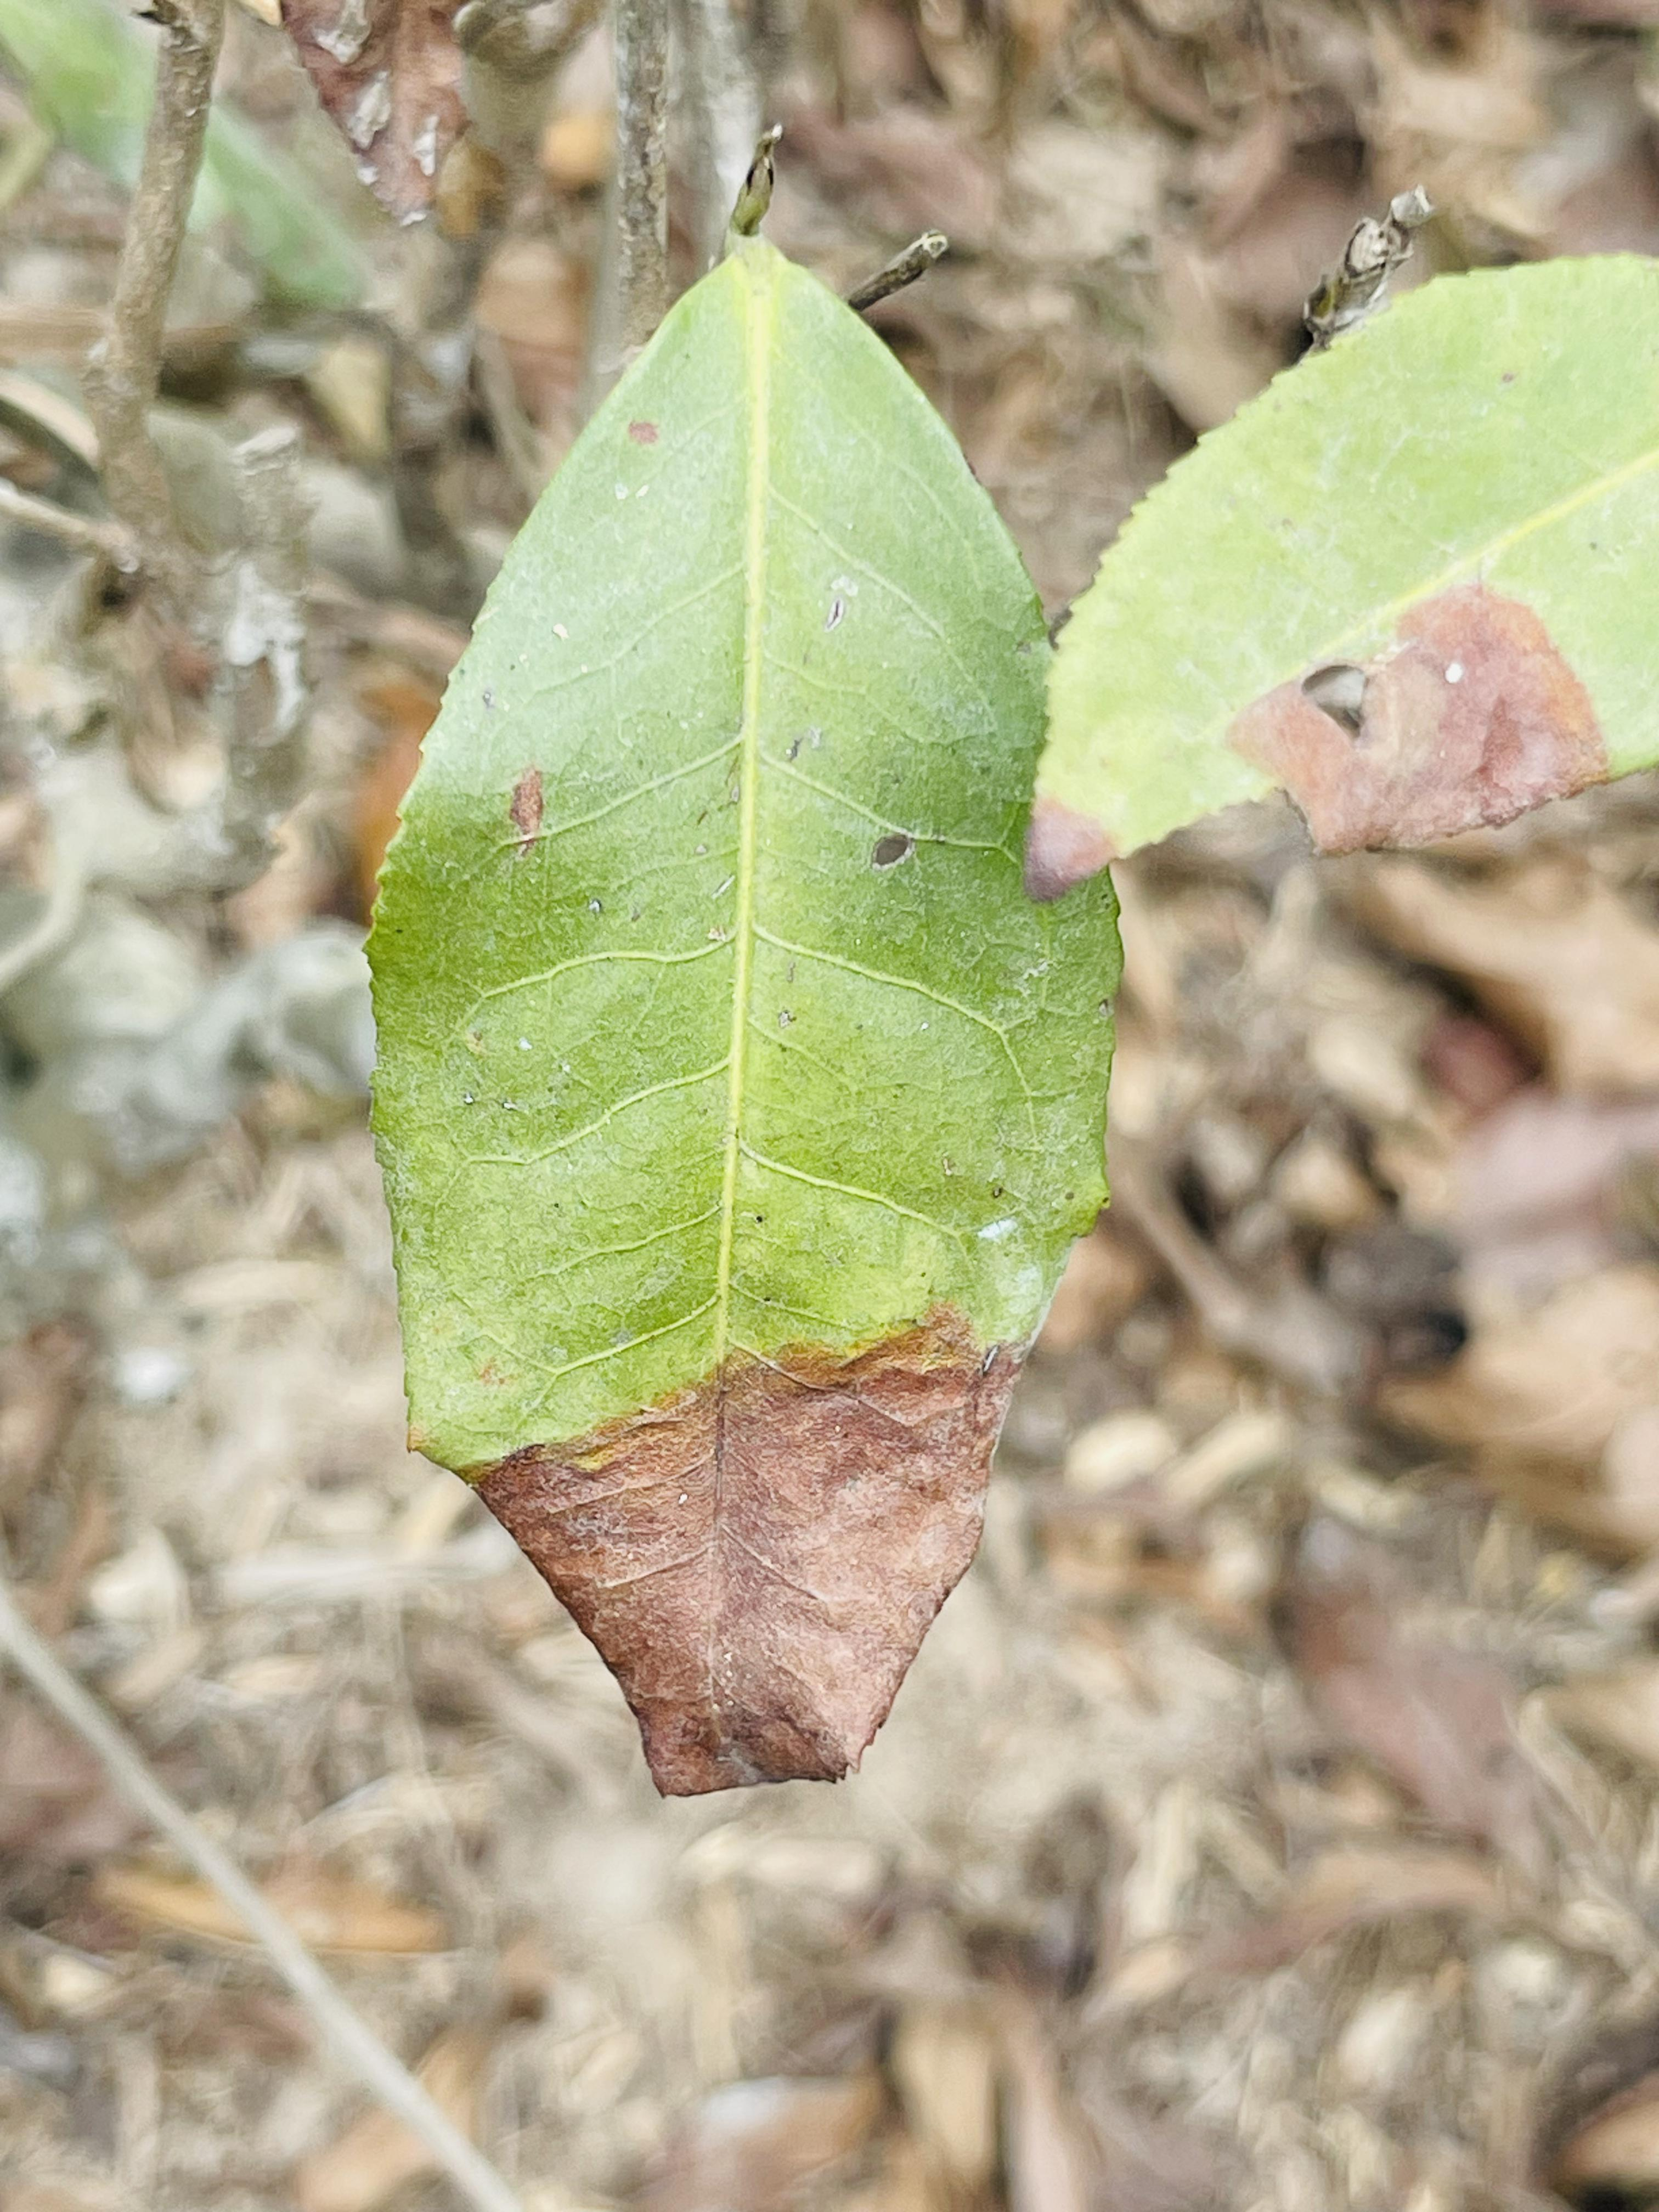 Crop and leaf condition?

tea, blight
